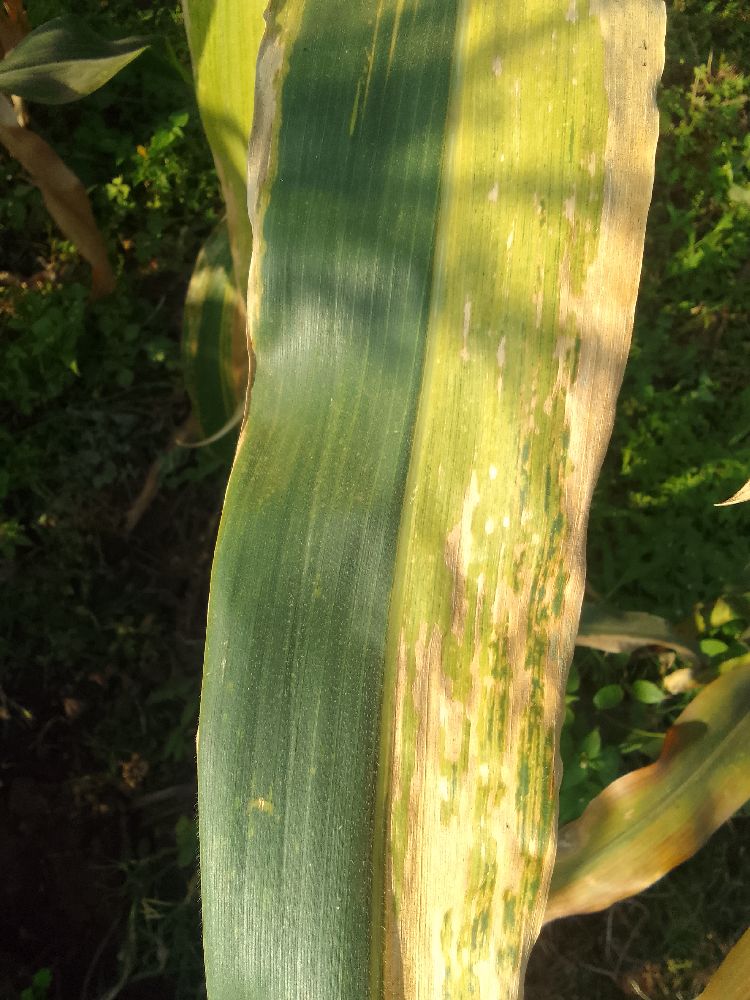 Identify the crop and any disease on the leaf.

maize, maize lethal necrosis
